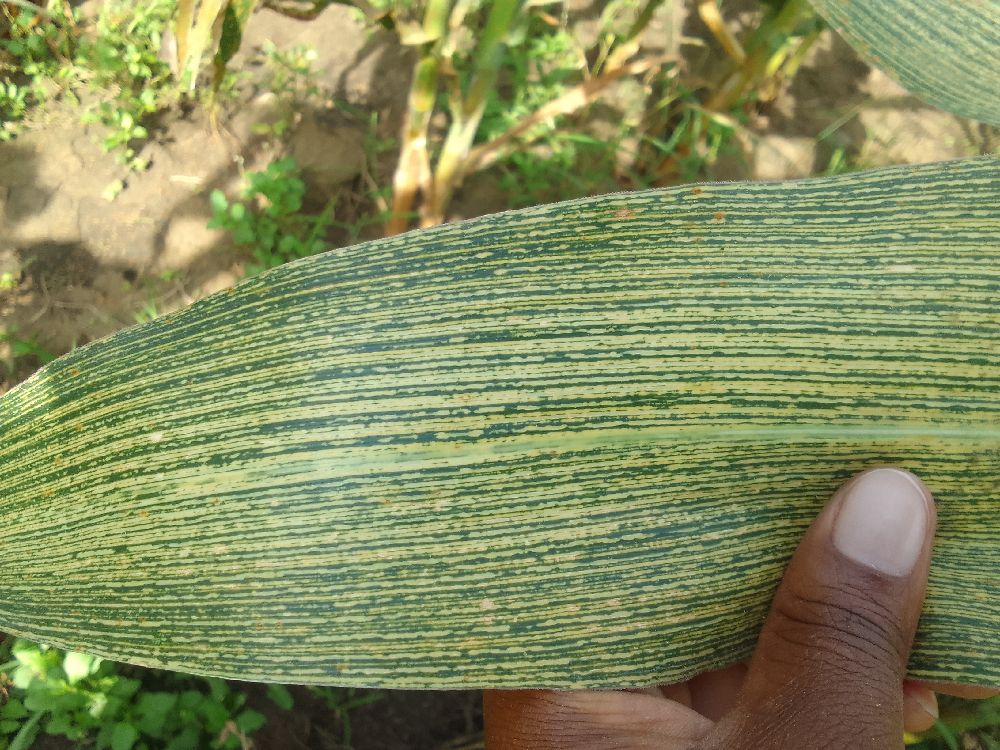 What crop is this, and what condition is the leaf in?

maize, maize streak virus
